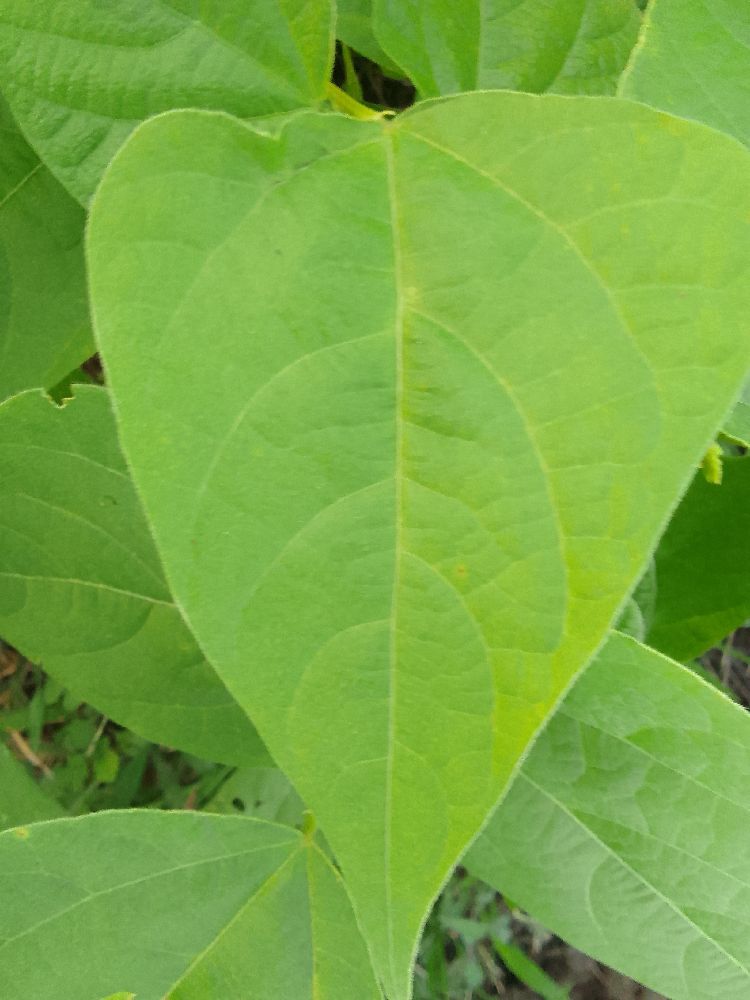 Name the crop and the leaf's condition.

common bean, healthy
